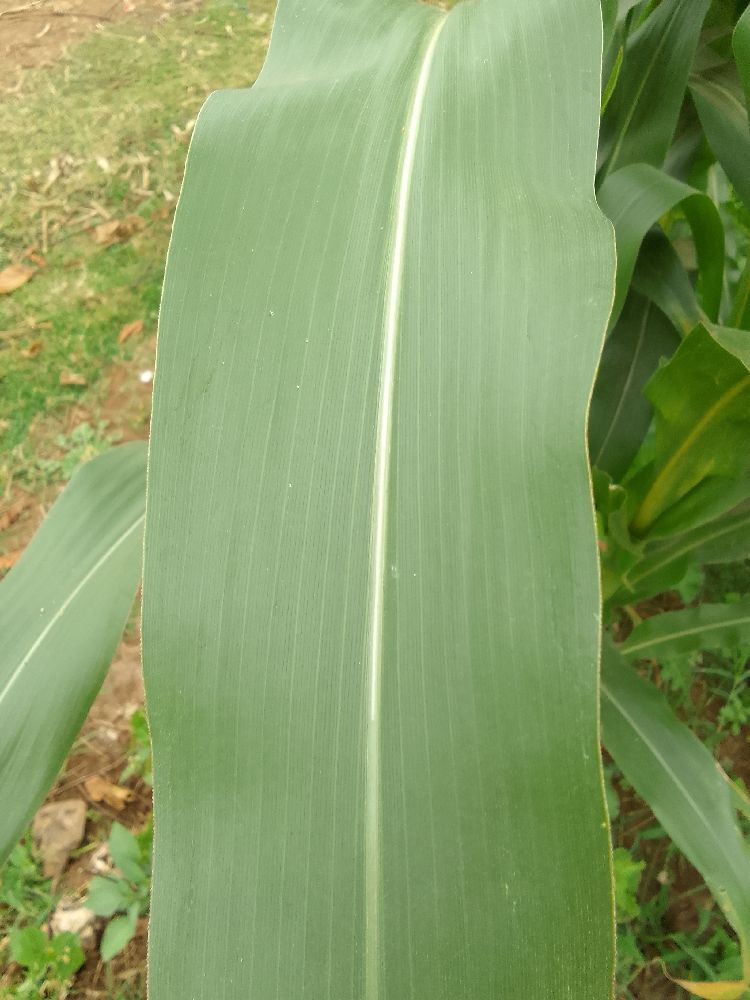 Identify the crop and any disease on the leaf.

maize, healthy
